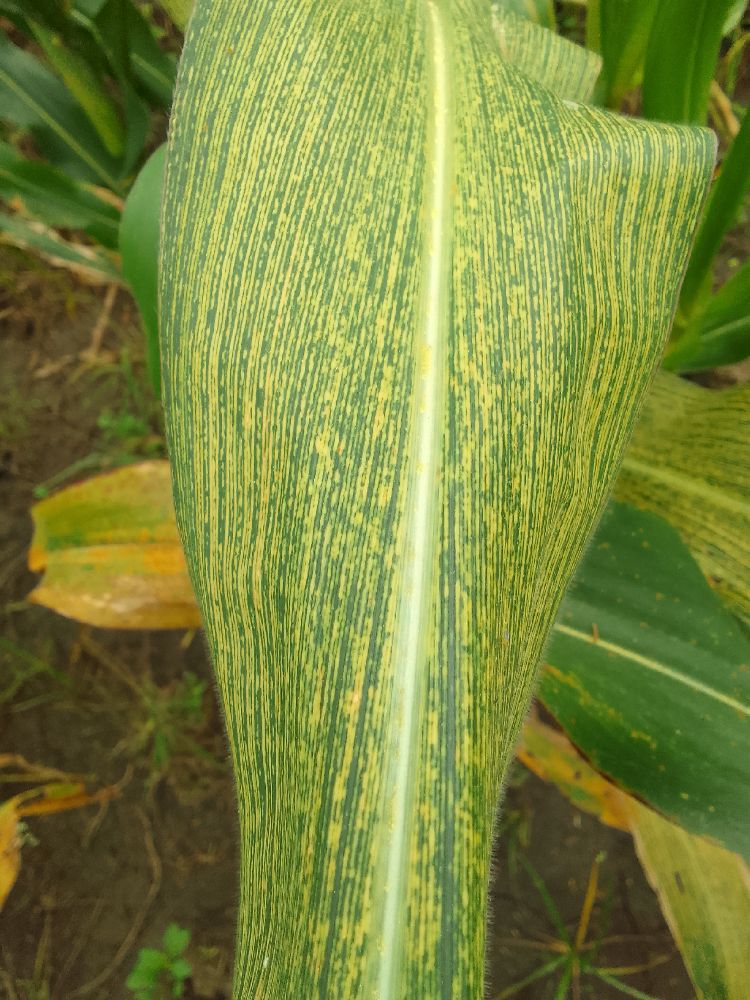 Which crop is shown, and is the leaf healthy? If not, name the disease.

maize, maize streak virus
